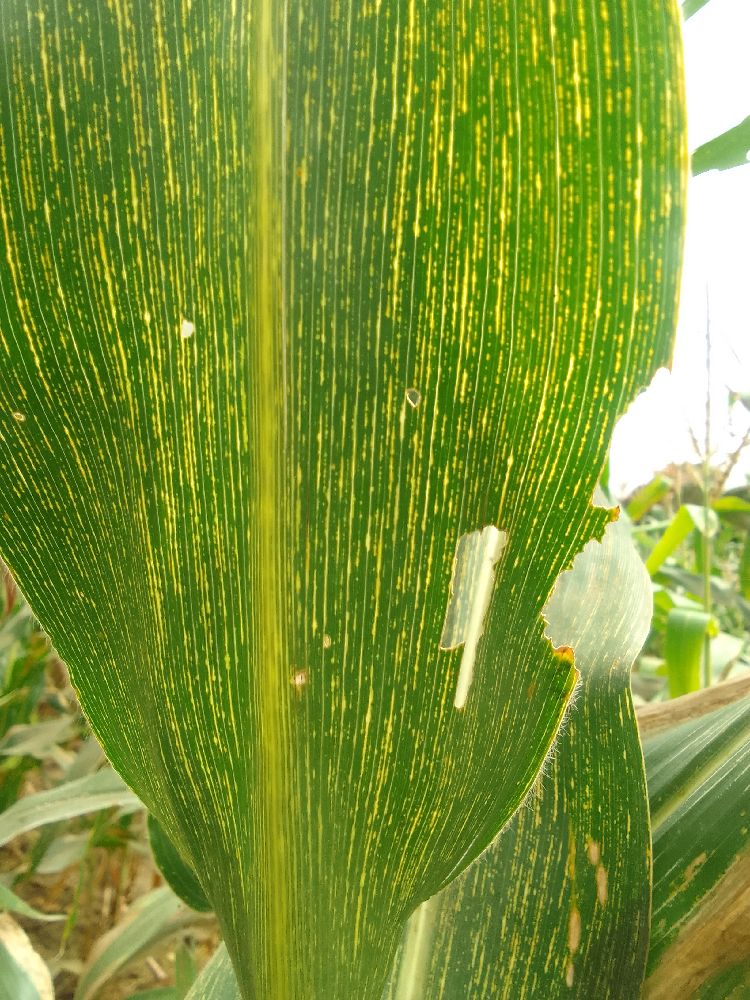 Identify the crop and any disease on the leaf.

maize, maize streak virus
